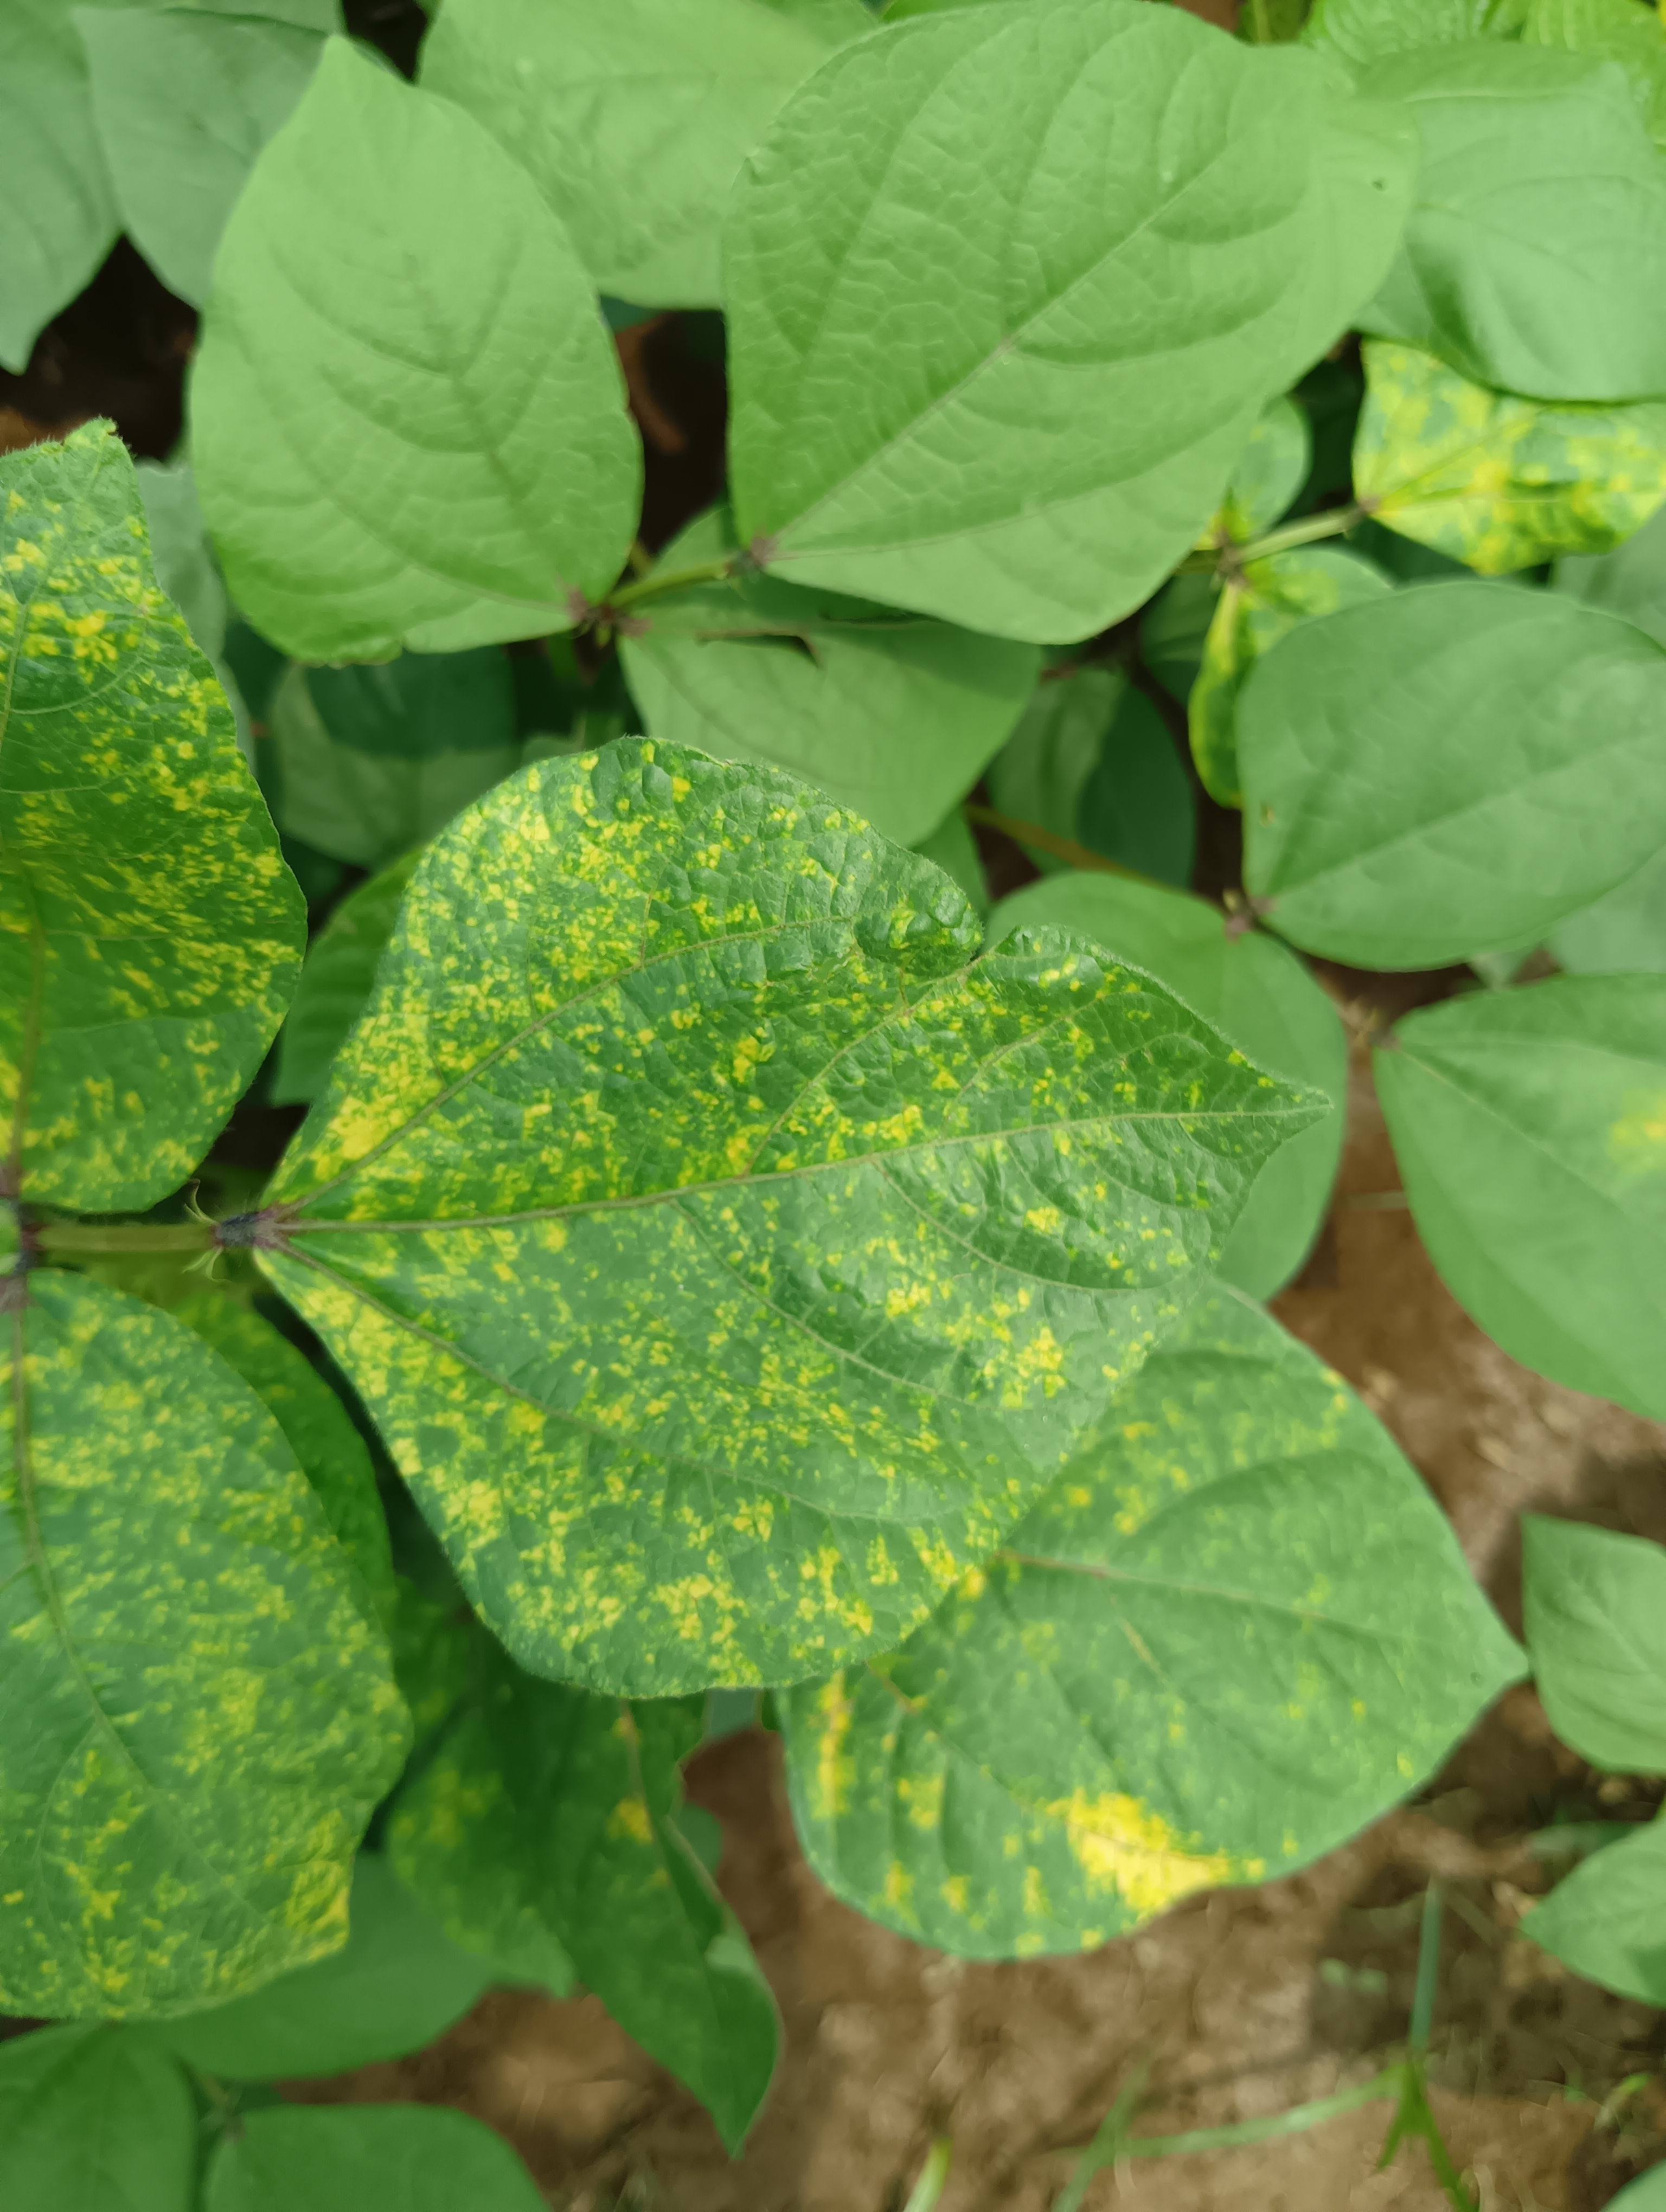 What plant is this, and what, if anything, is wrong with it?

mungbean, yellow mosaic
